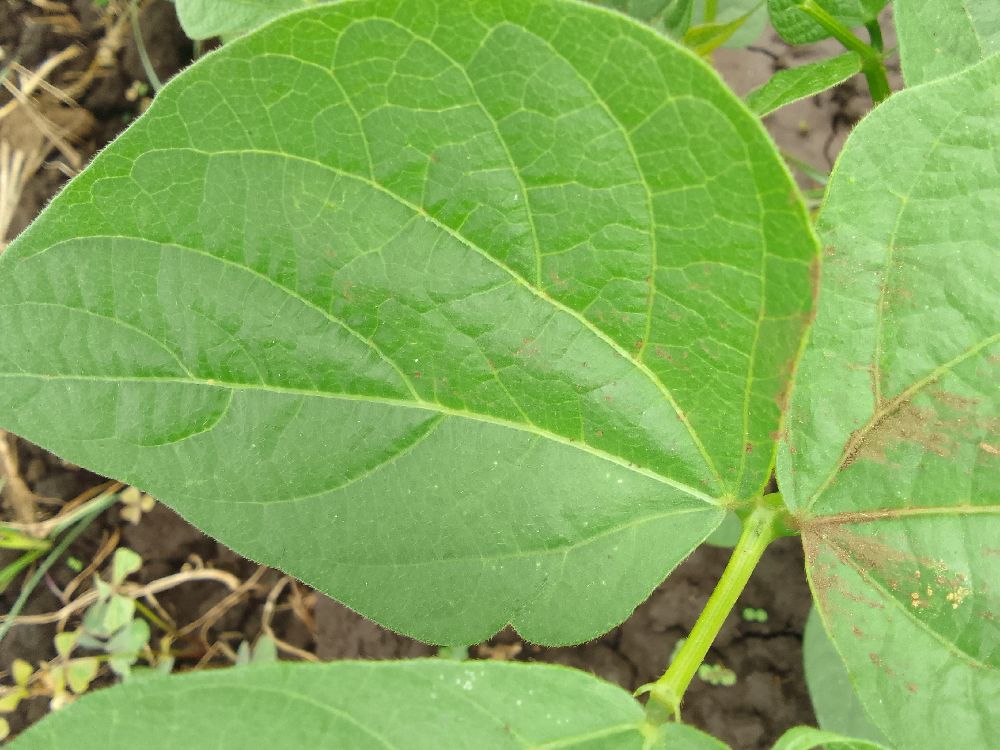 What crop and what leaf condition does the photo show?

common bean, healthy
